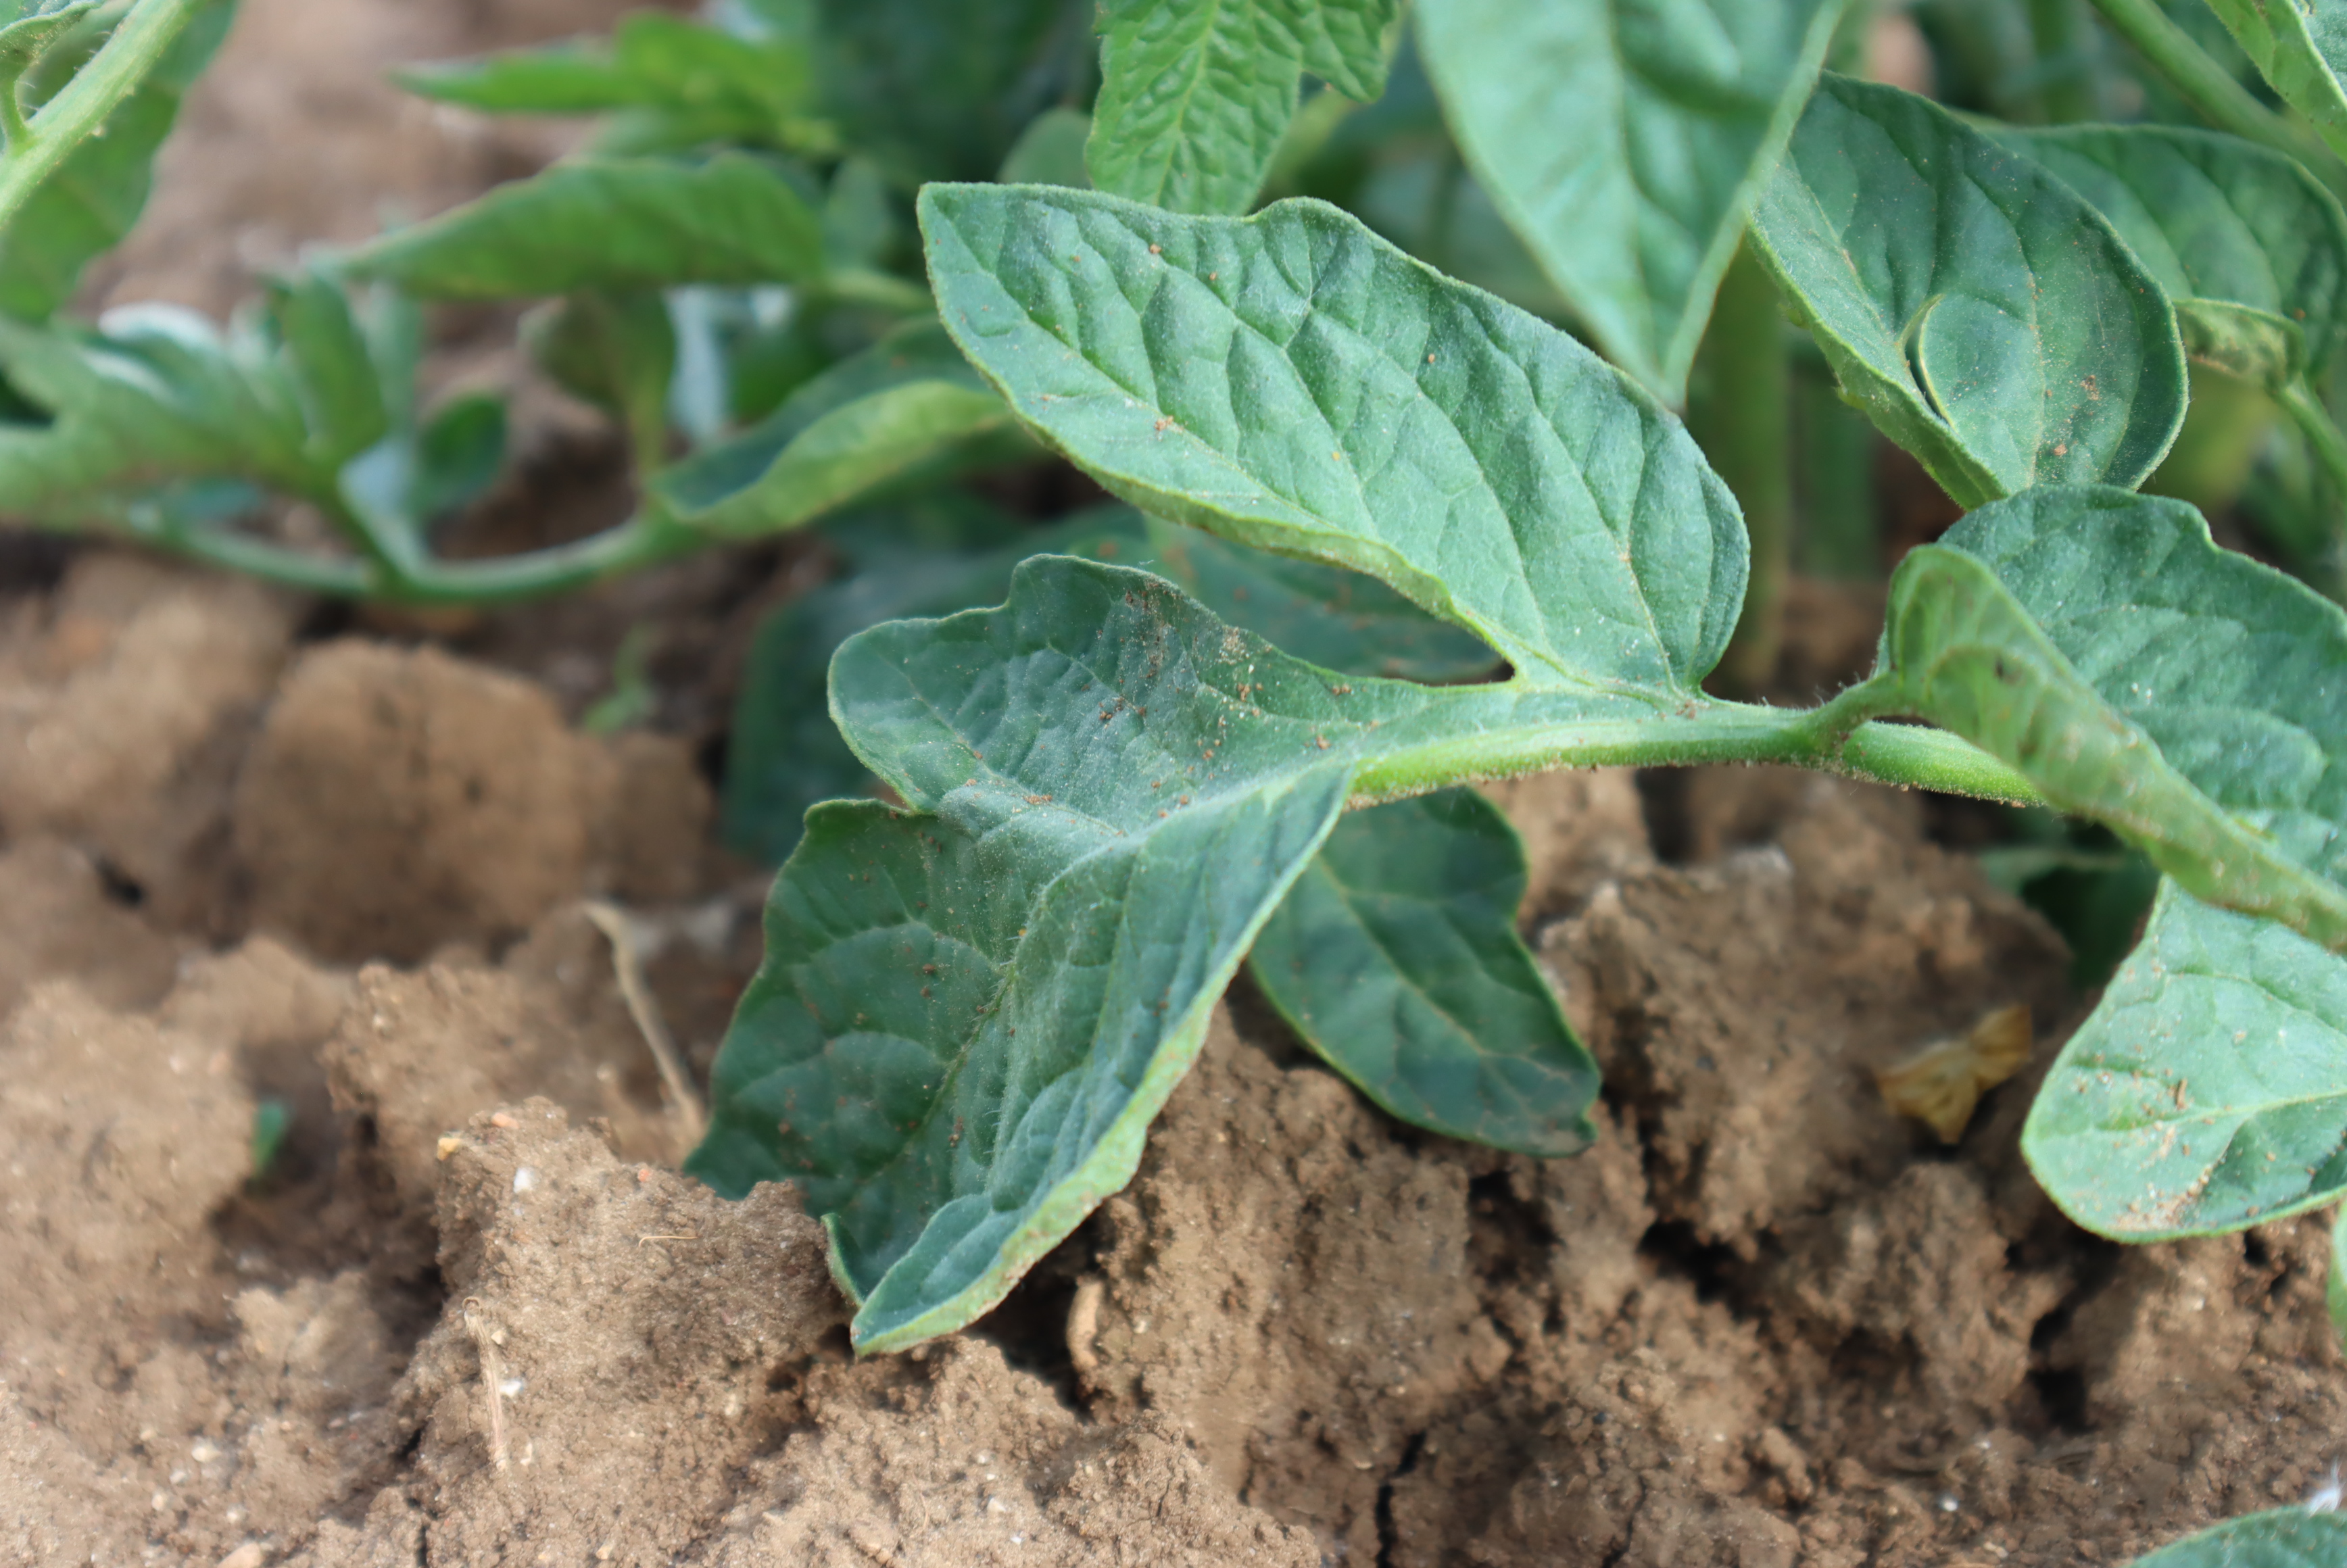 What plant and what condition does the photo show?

tomato, healthy
